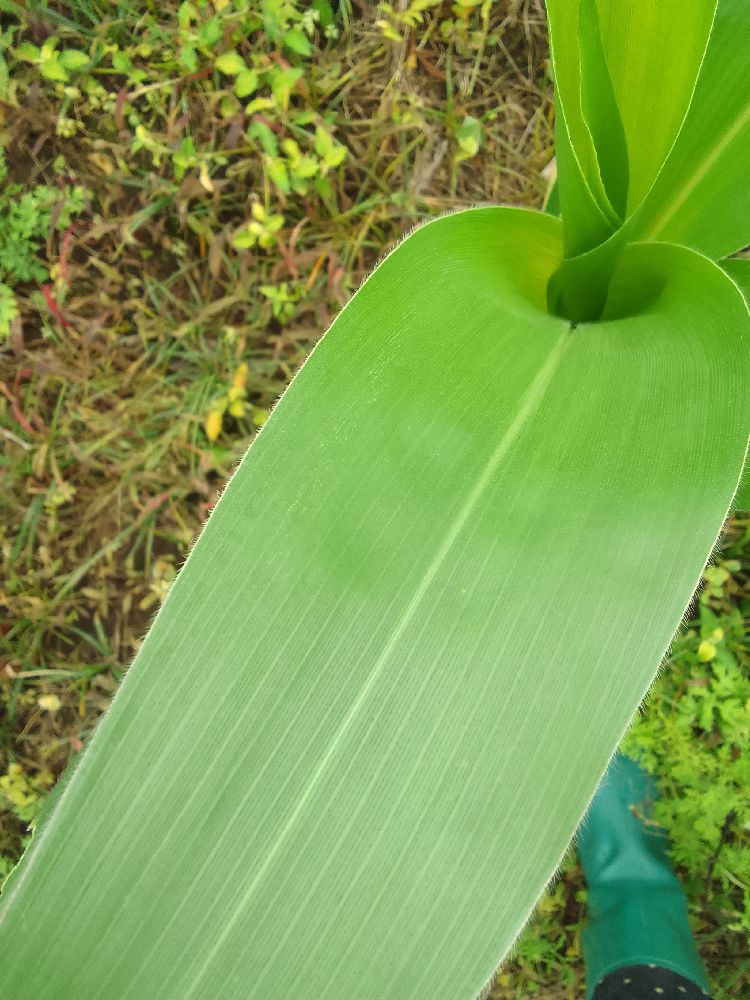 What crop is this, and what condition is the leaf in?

maize, healthy
